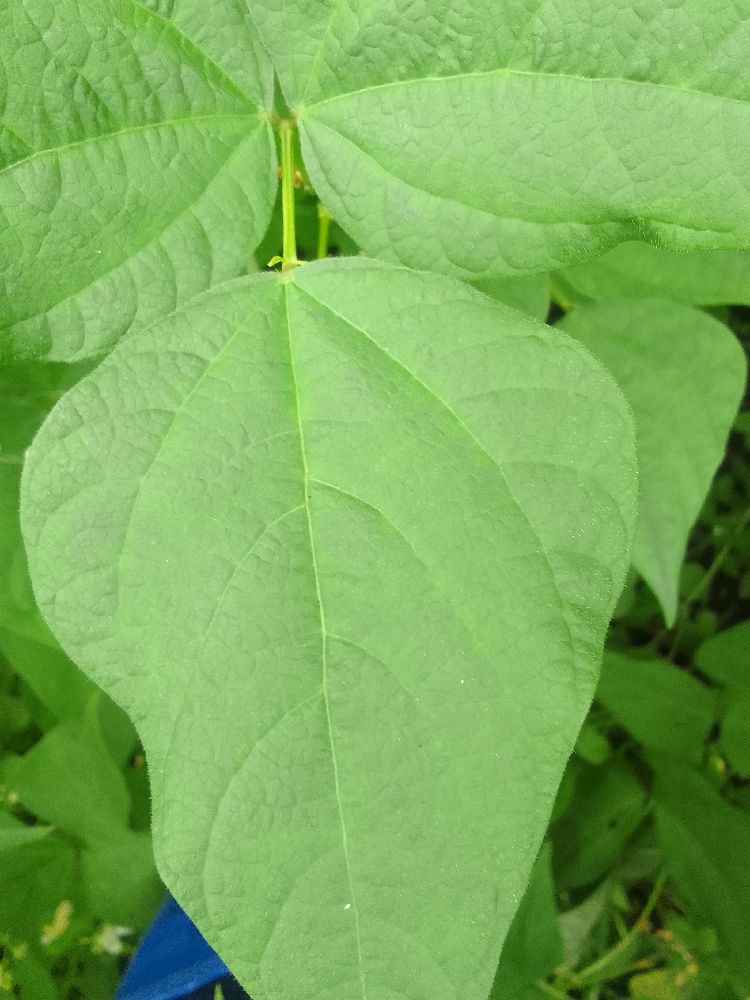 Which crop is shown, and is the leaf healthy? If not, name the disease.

common bean, healthy
